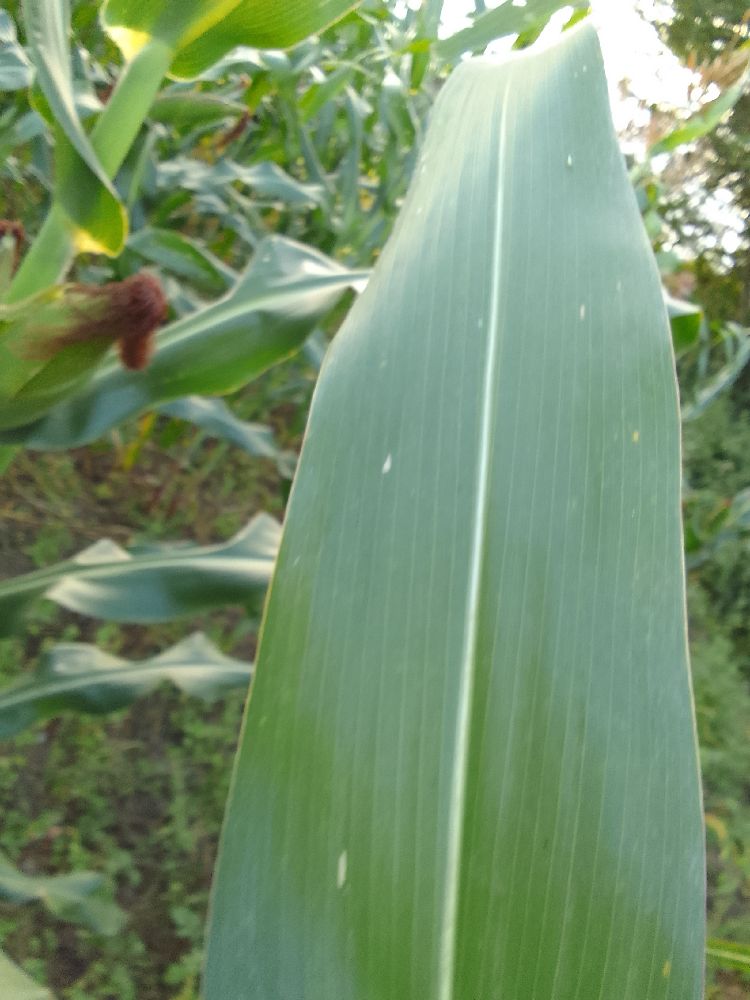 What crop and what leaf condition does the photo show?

maize, healthy
